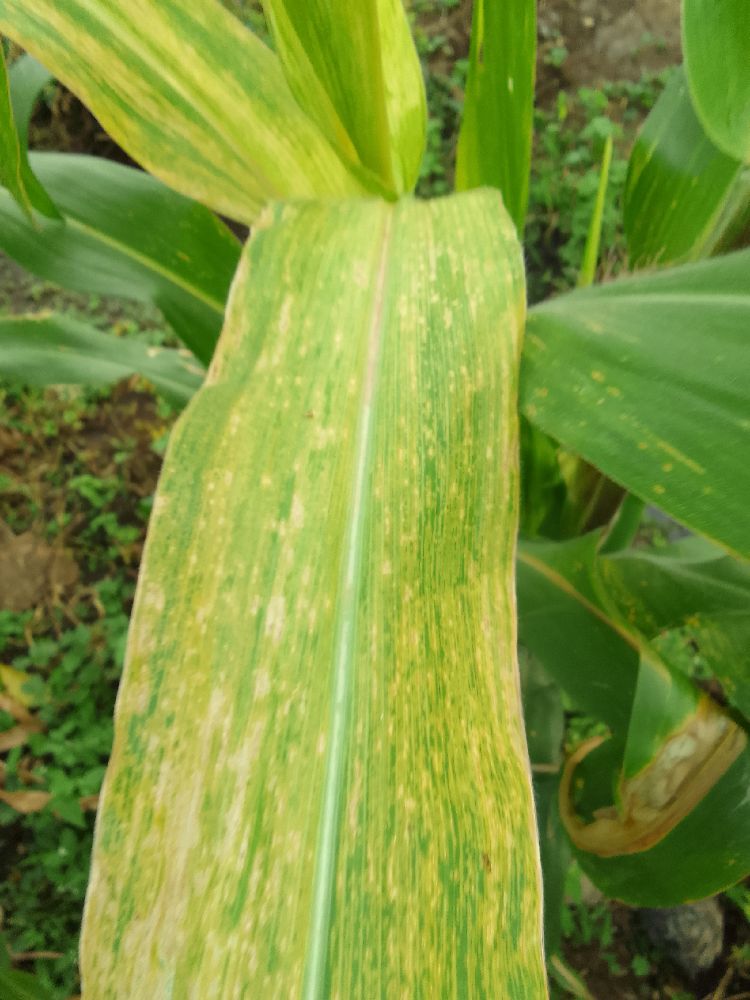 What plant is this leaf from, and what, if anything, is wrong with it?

maize, maize lethal necrosis
